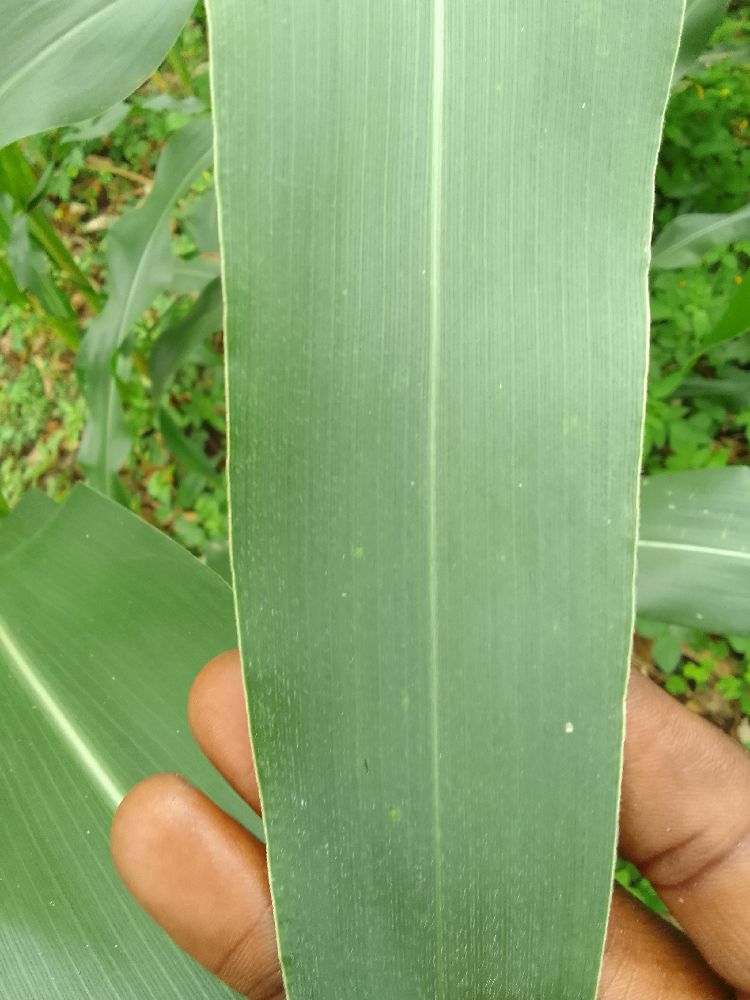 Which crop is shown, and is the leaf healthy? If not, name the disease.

maize, healthy
